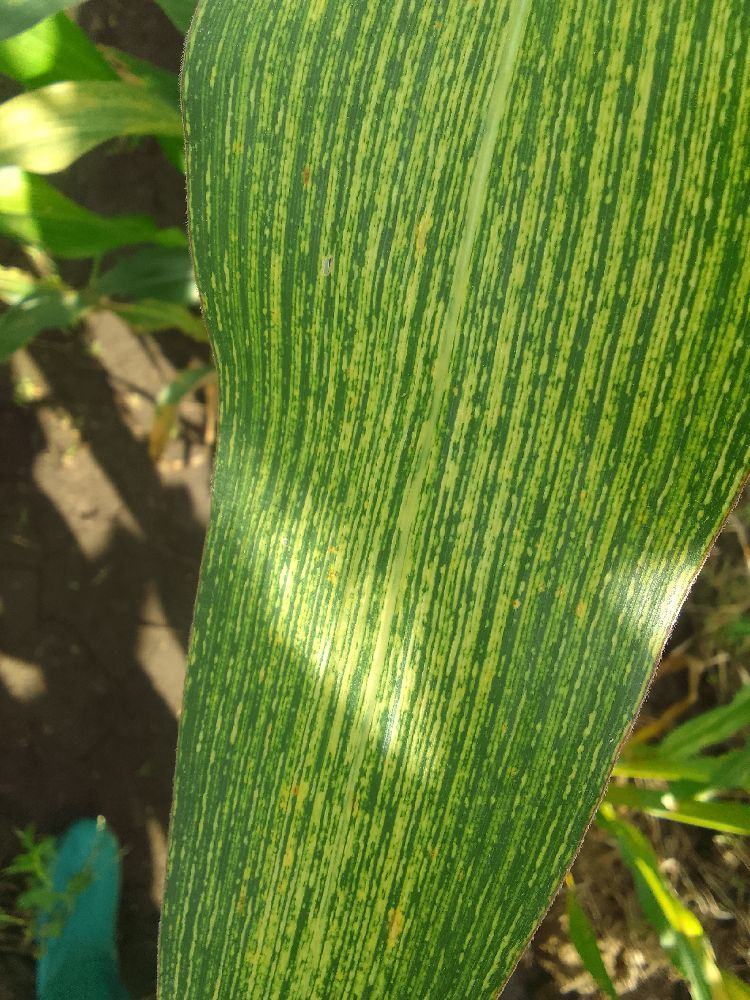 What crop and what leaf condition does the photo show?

maize, maize streak virus
